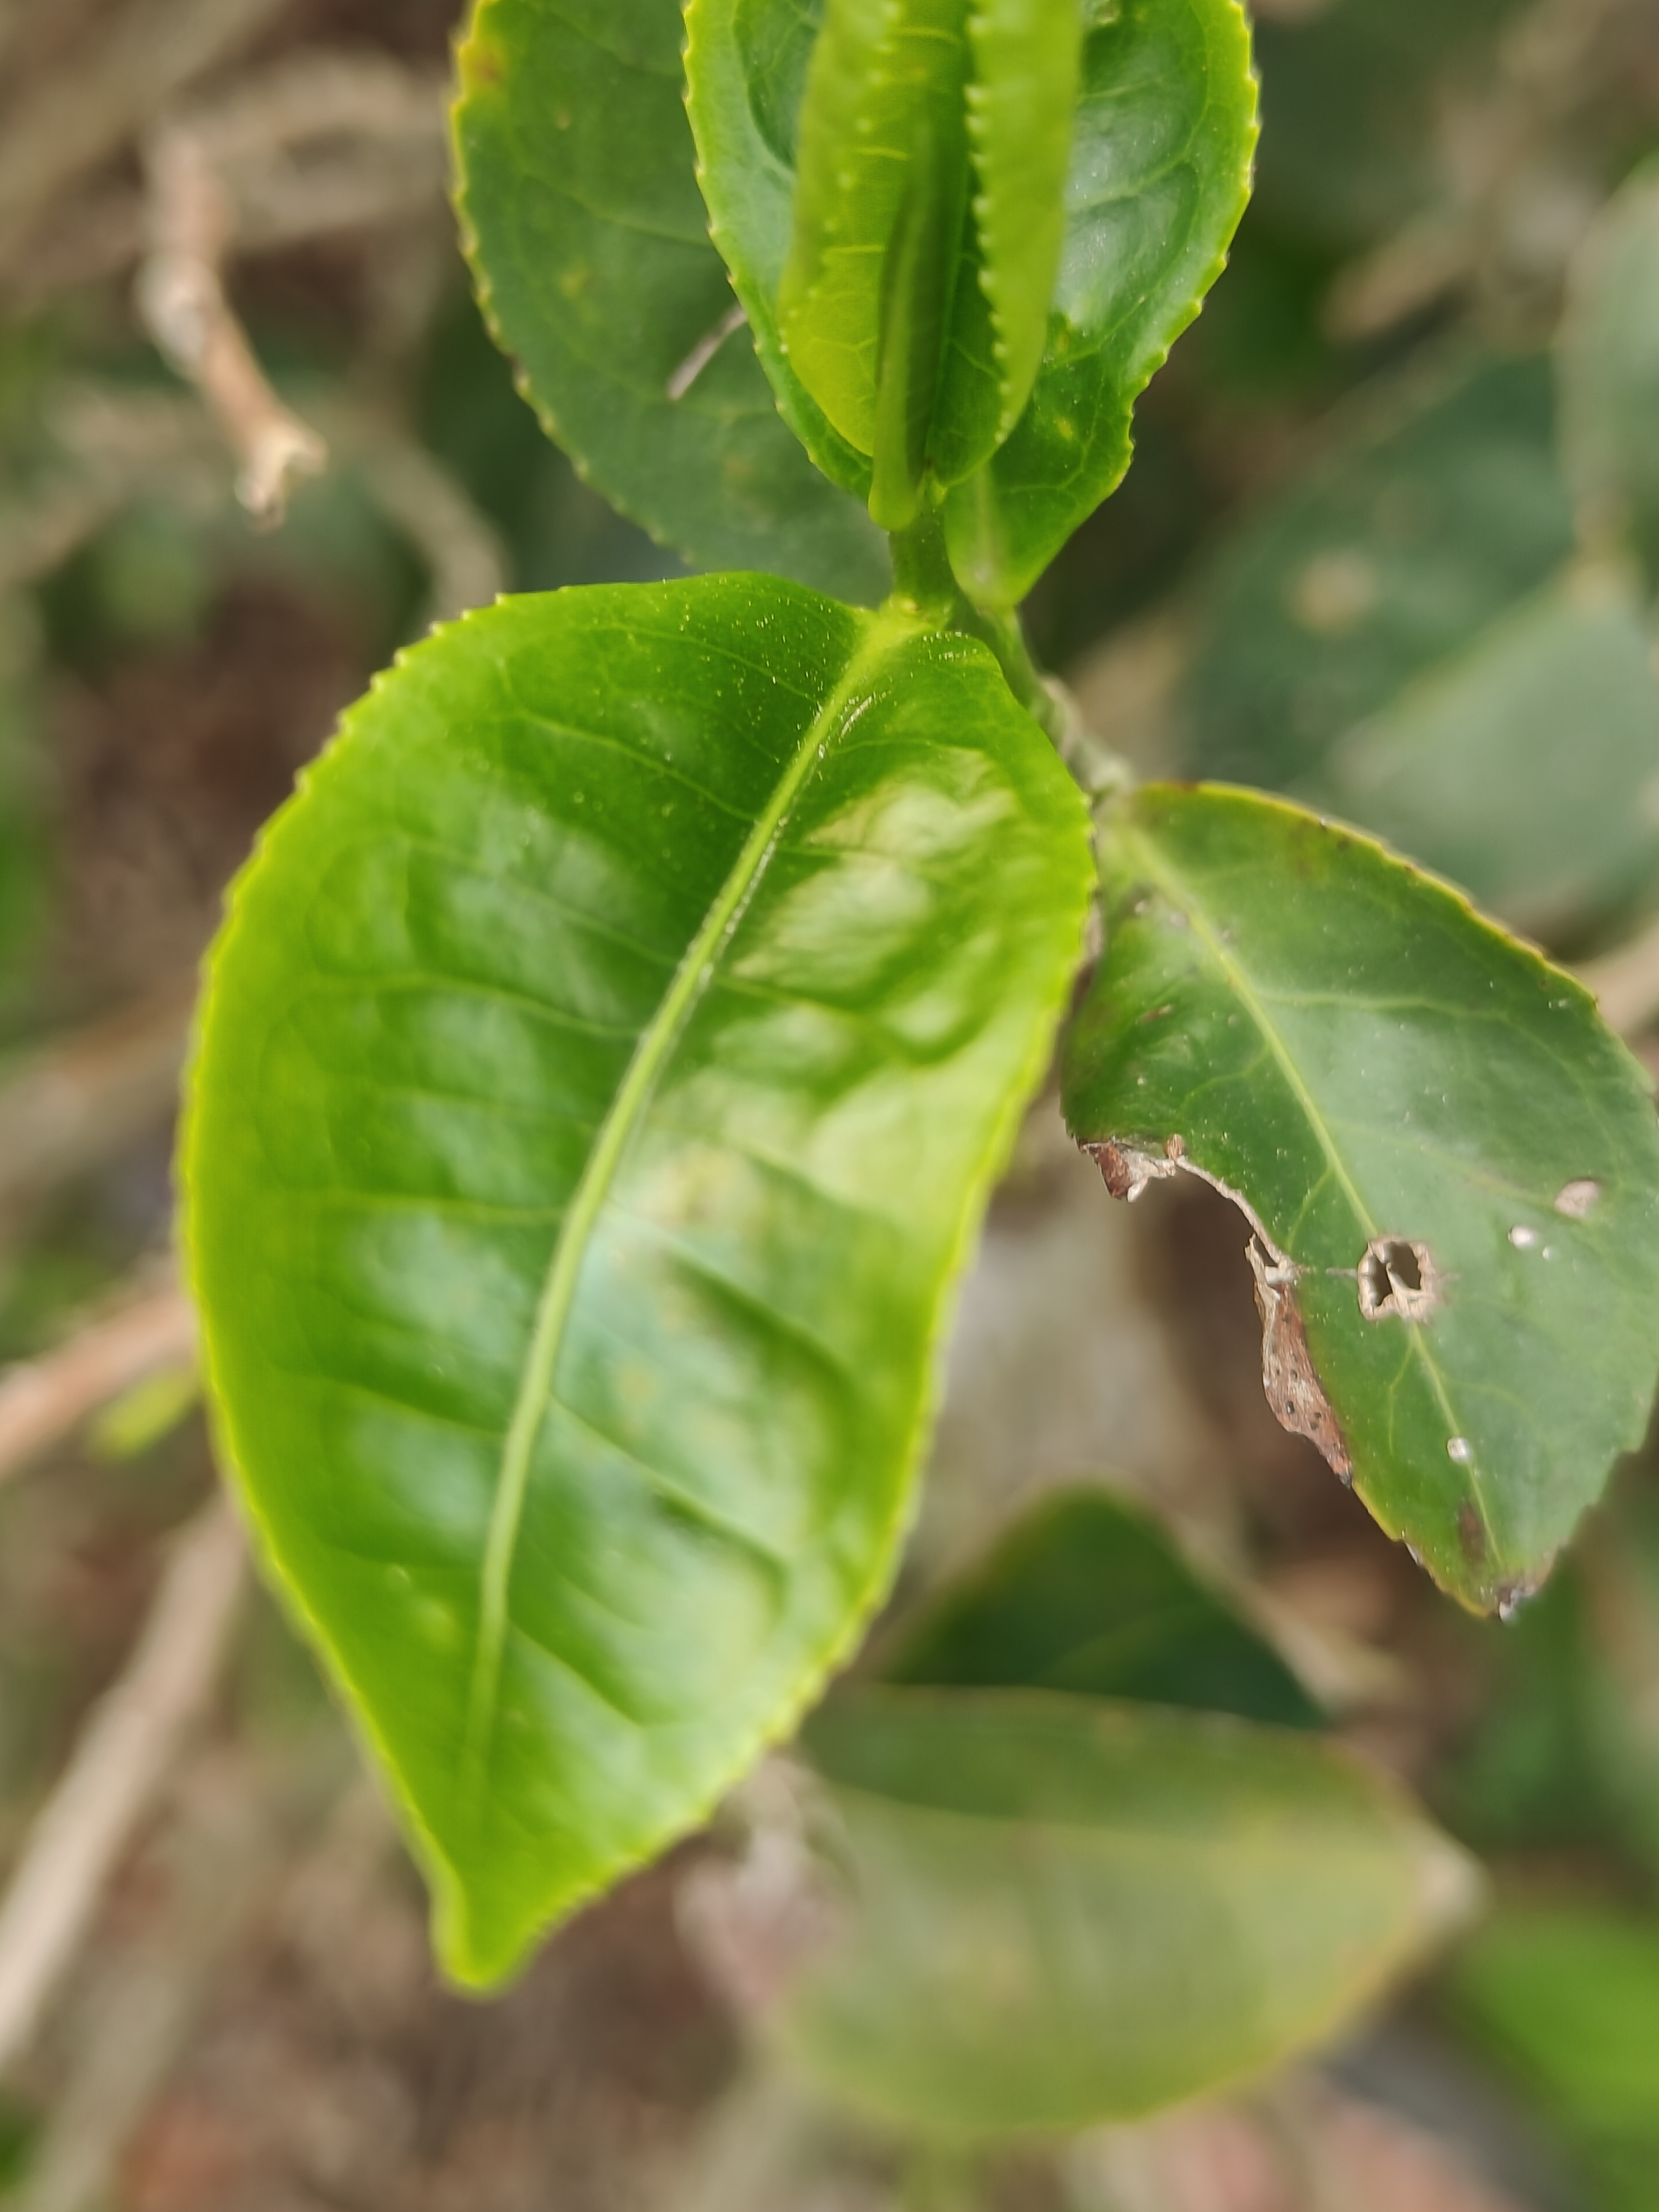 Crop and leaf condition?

tea, healthy leaf
